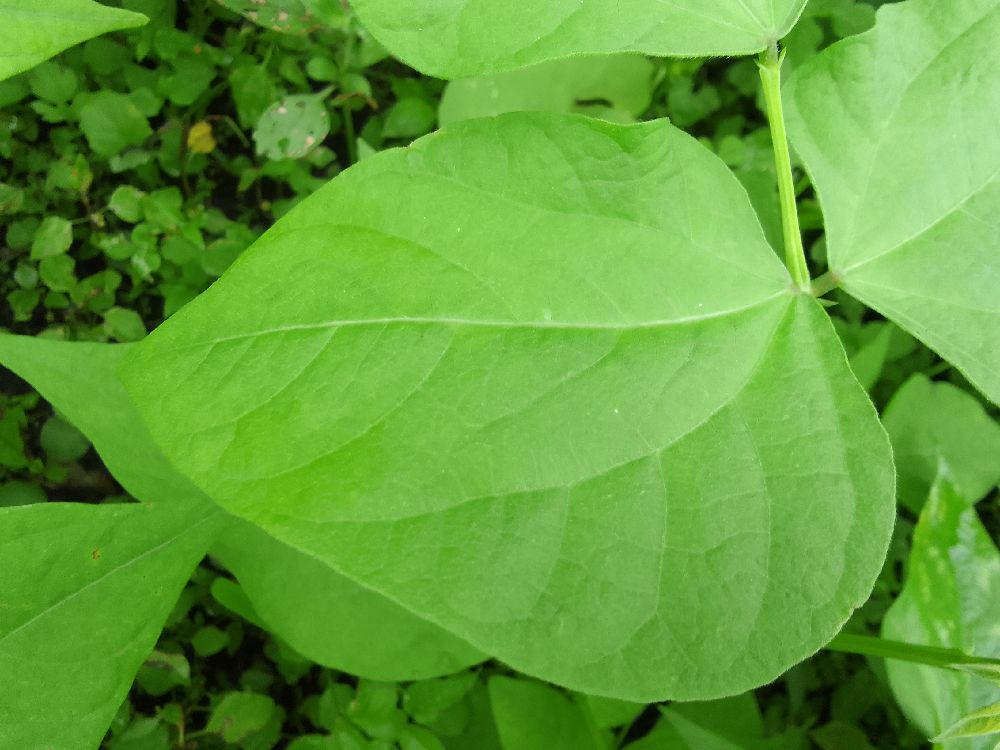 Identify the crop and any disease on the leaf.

common bean, healthy
